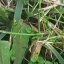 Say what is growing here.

structured weed
